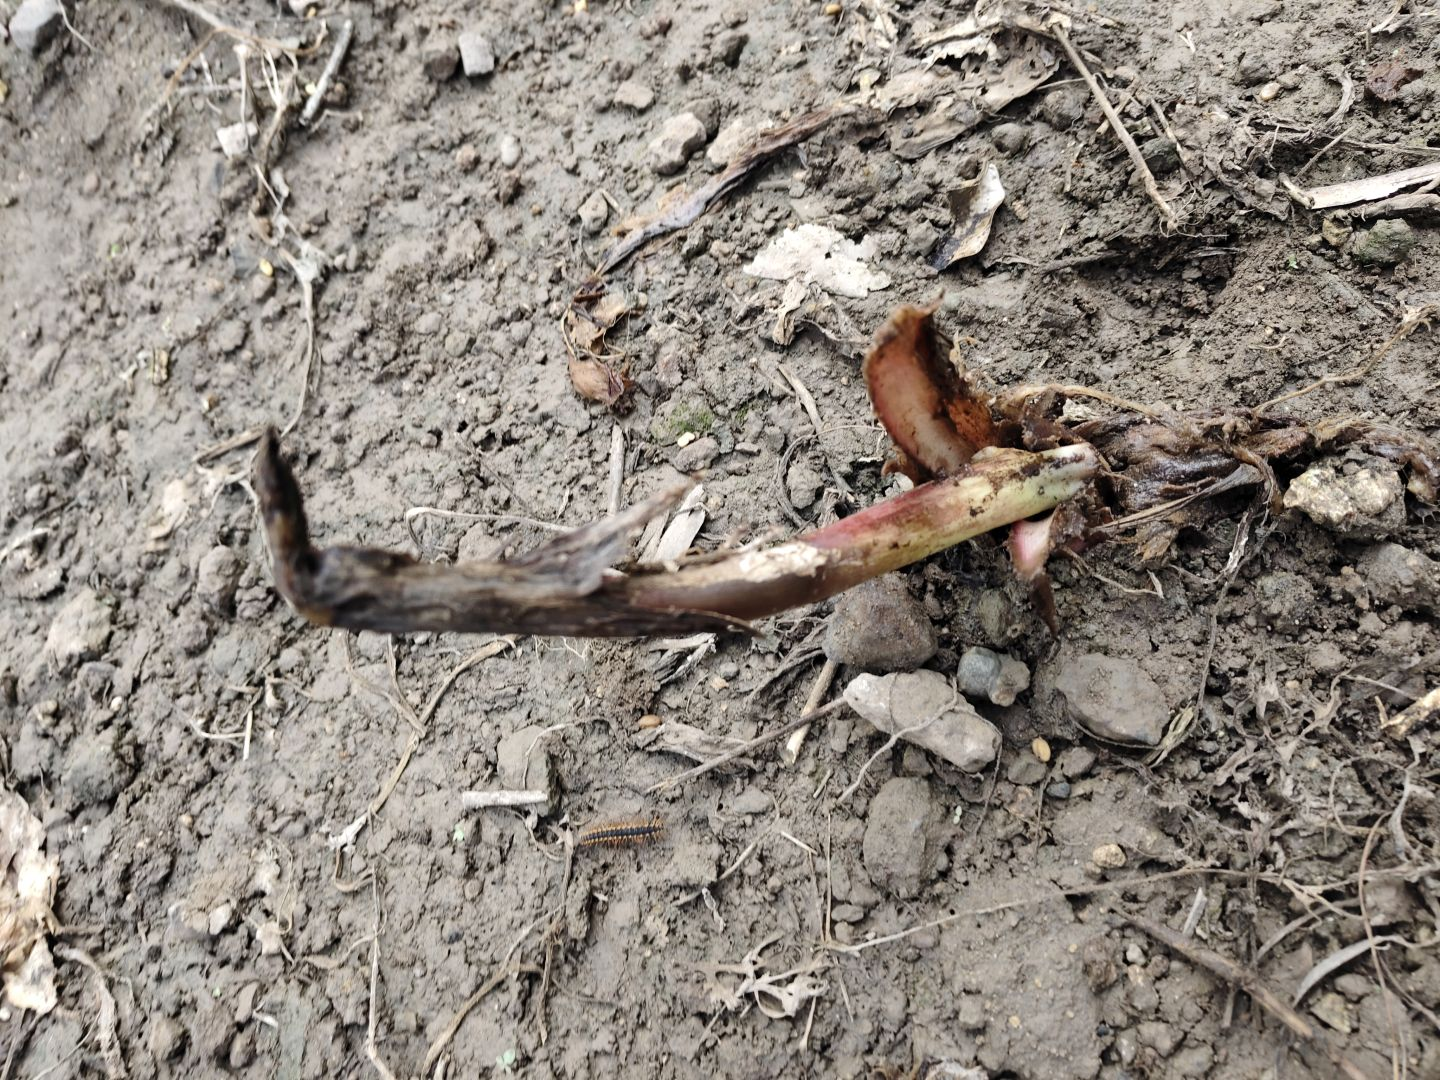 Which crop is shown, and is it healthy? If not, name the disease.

taro, root rot
